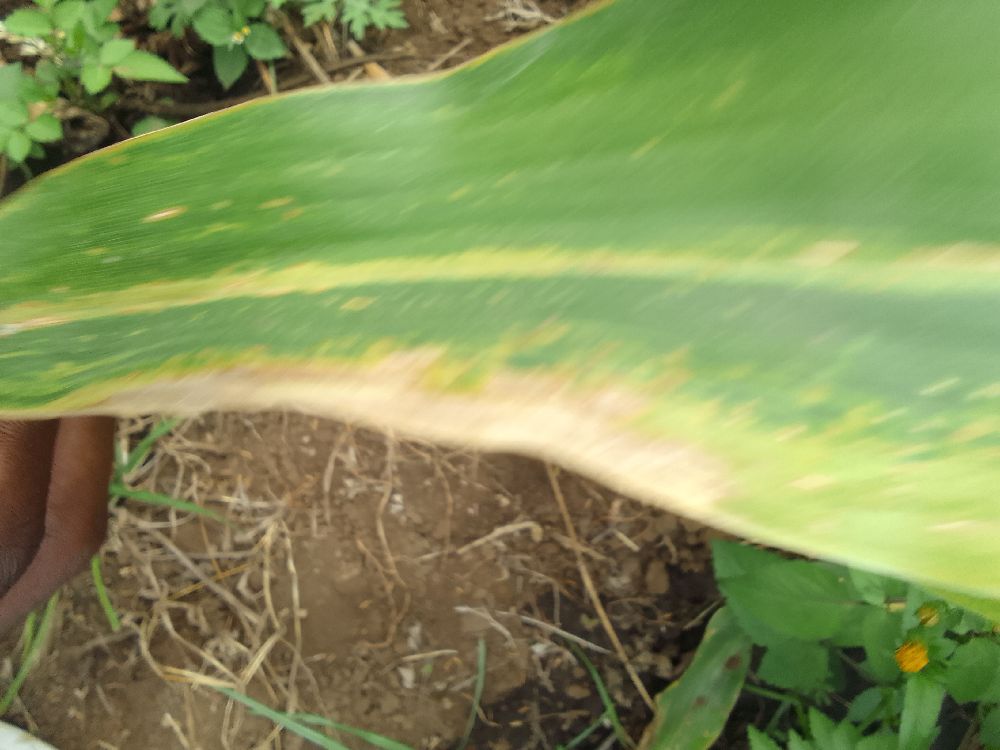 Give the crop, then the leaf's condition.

maize, maize lethal necrosis
